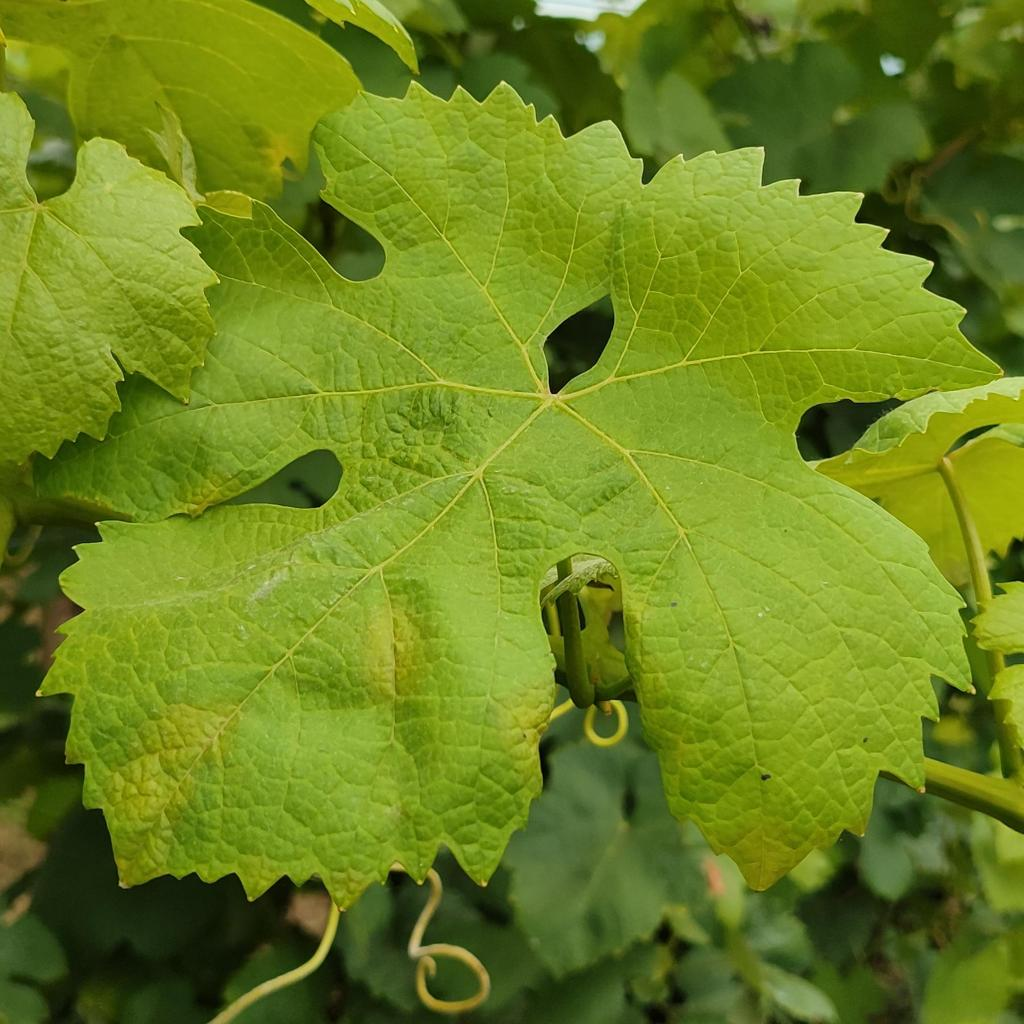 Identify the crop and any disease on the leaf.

grapevine, downy mildew
